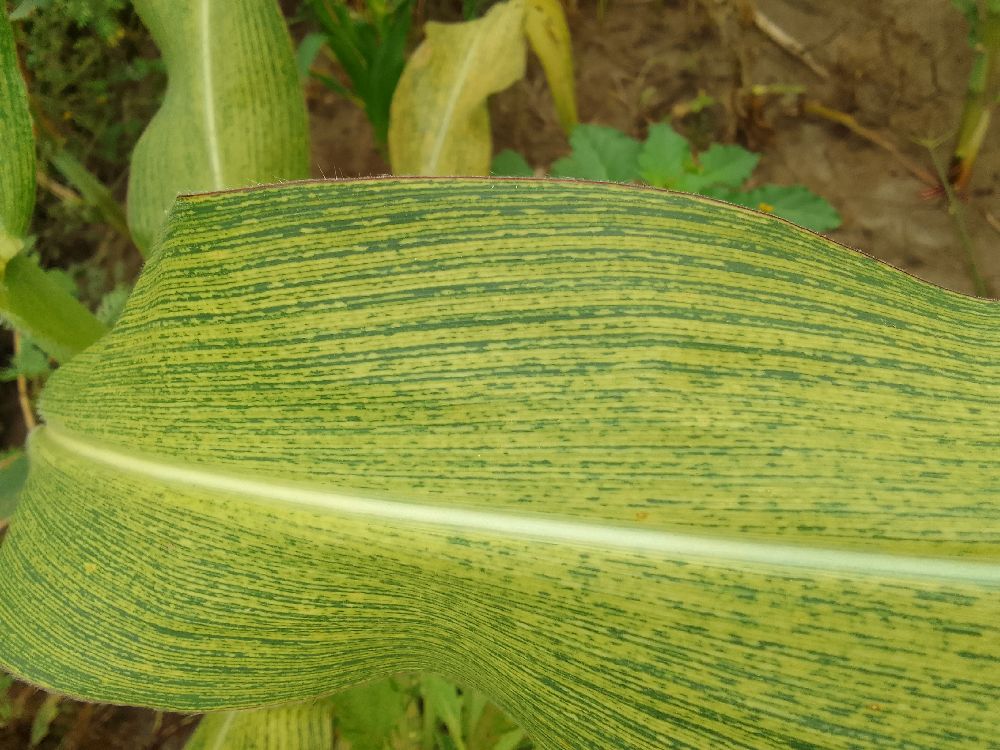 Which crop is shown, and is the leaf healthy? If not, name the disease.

maize, maize streak virus
